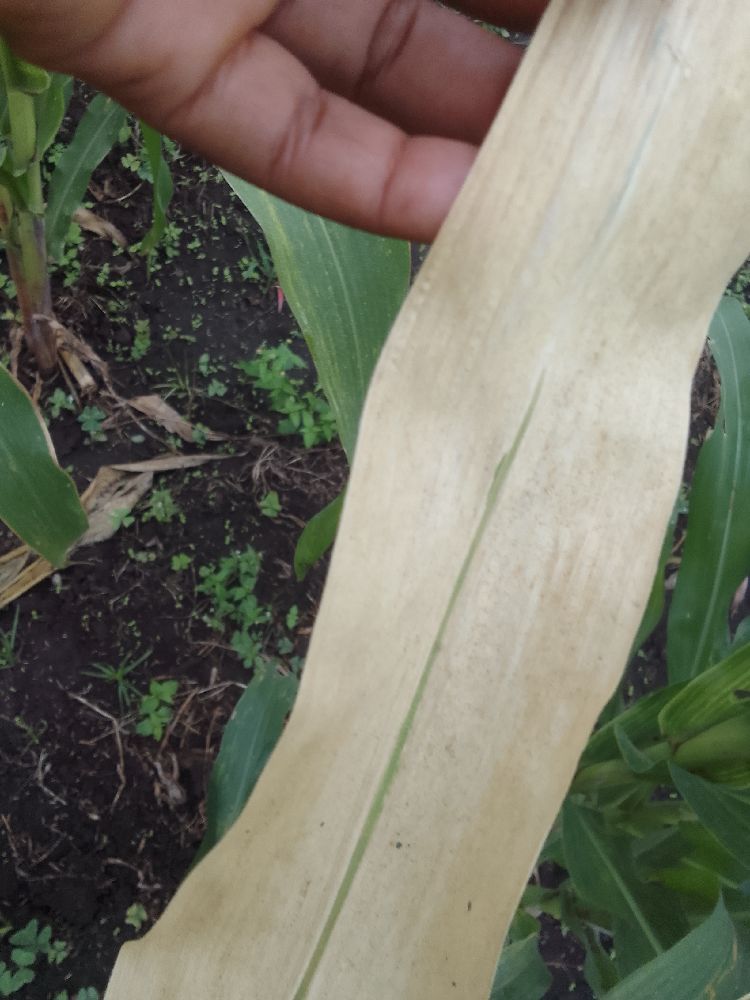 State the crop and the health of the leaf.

maize, maize lethal necrosis
